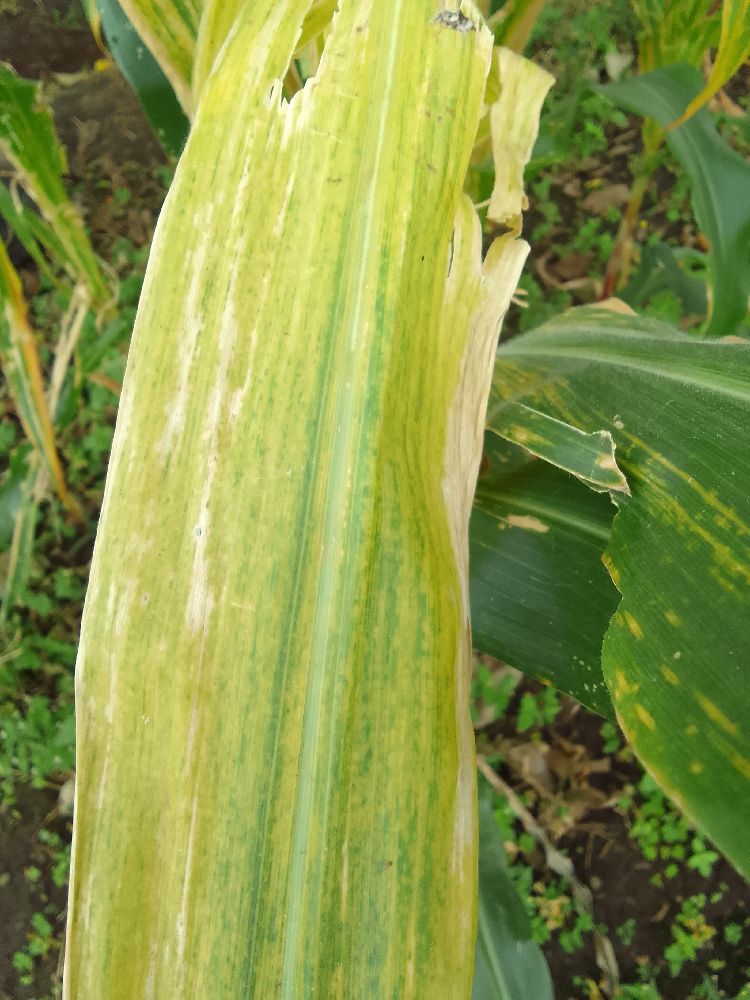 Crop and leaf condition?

maize, maize lethal necrosis
